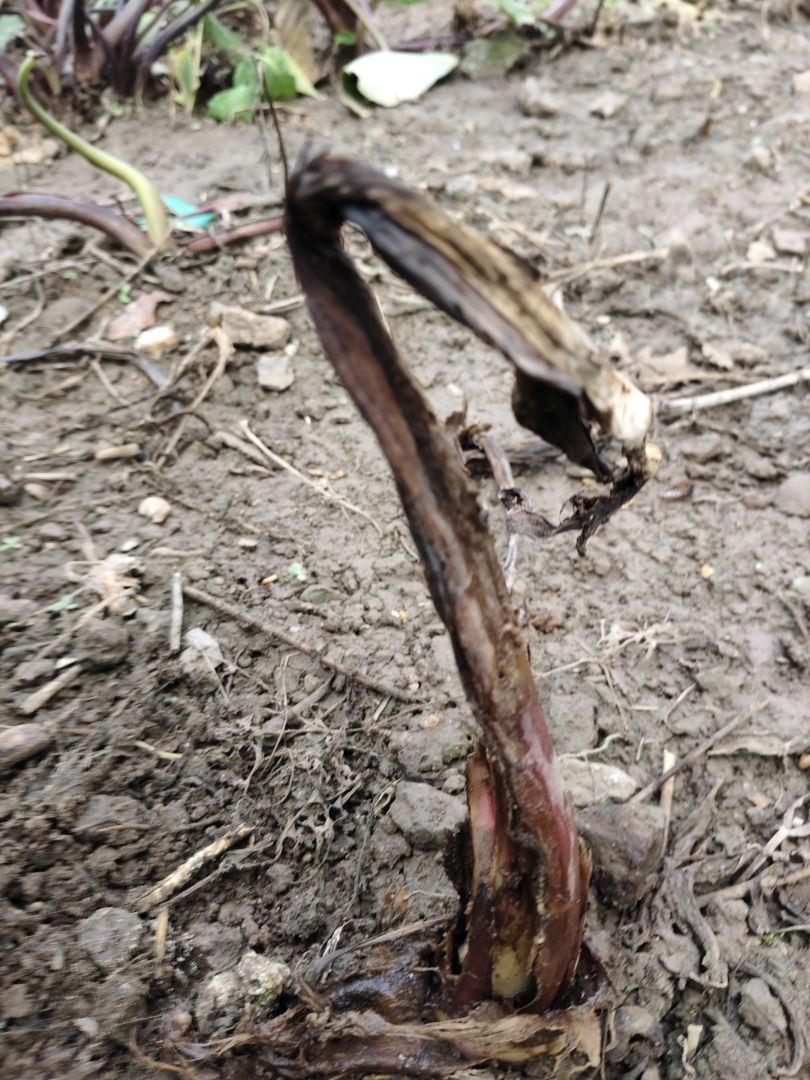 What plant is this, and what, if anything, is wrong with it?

taro, root rot
